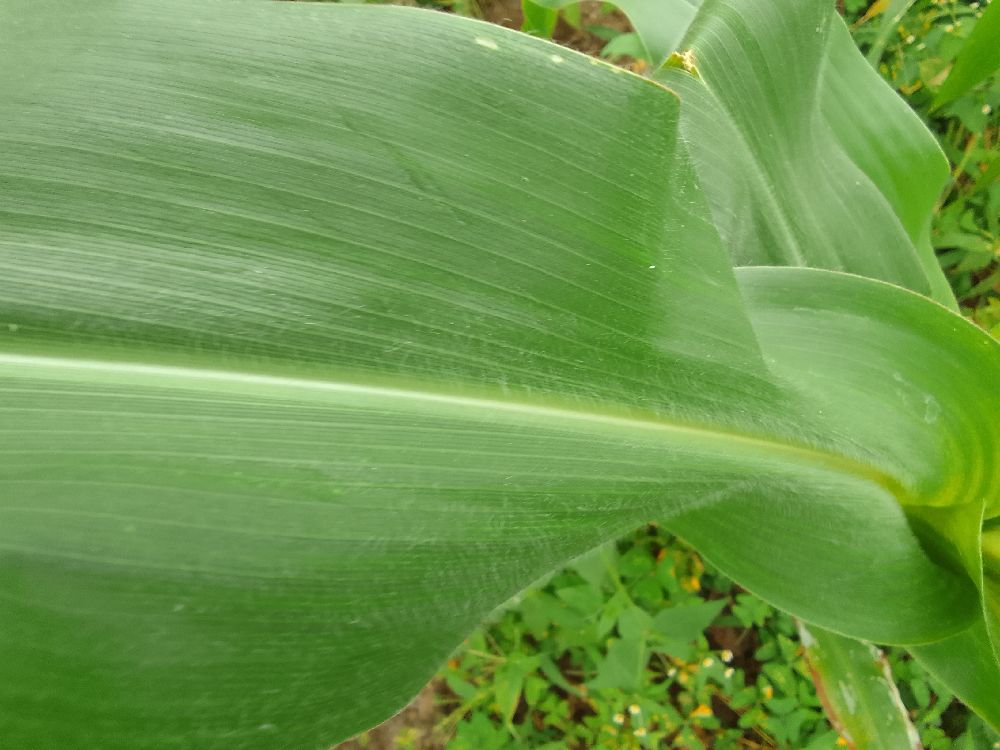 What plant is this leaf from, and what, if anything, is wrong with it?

maize, healthy
